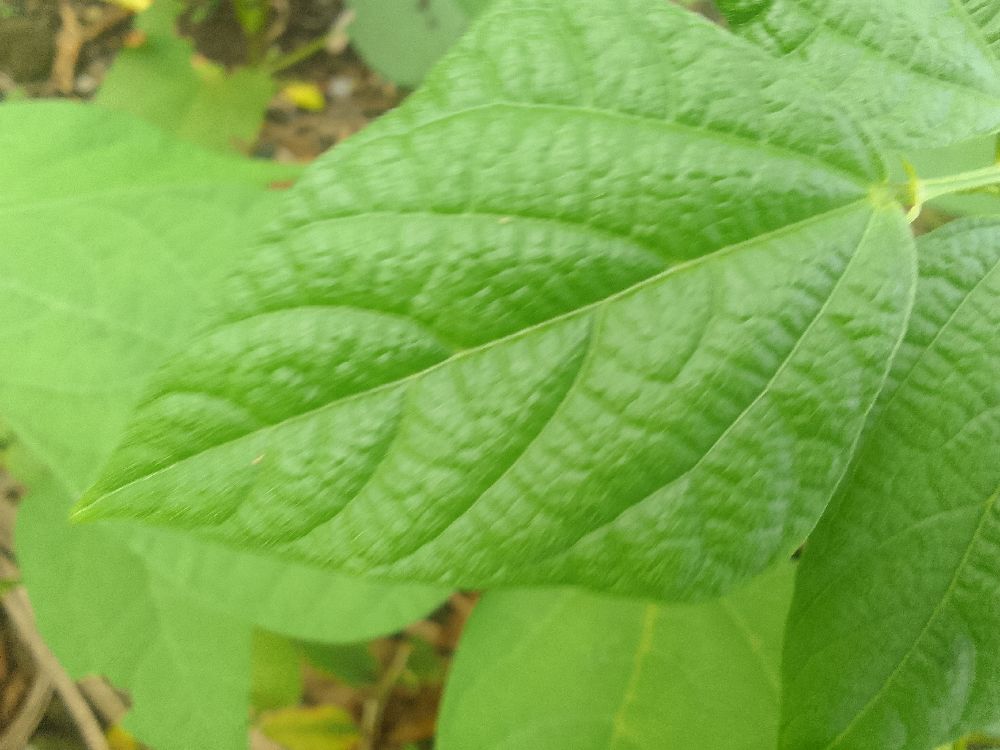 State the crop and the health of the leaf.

common bean, healthy
